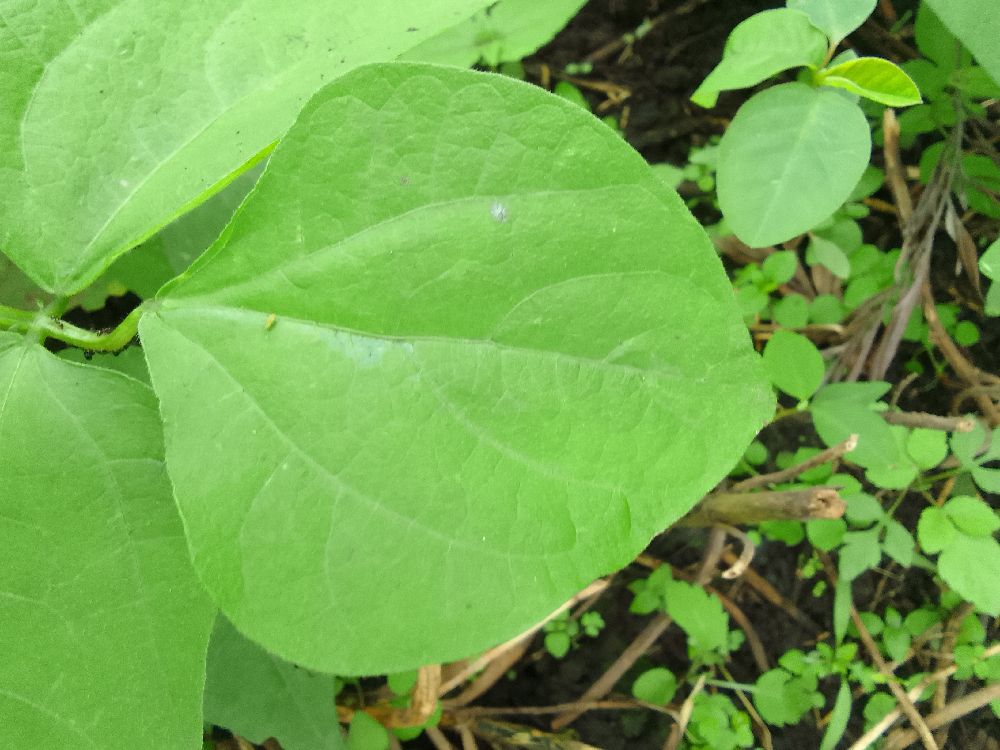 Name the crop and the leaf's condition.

common bean, healthy
